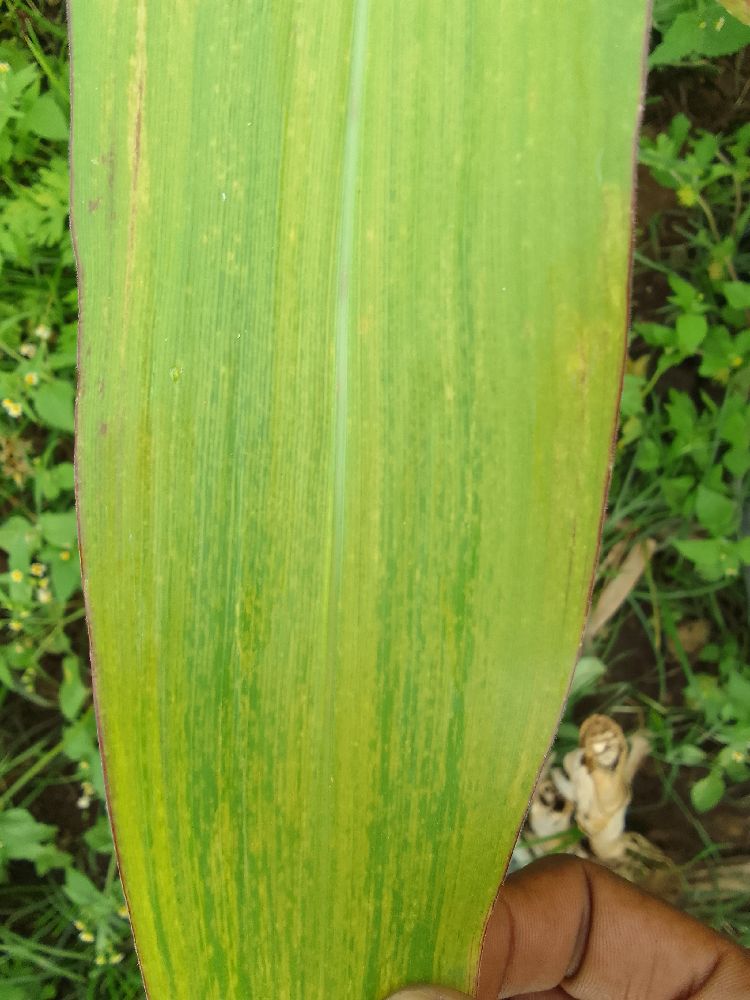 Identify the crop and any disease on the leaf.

maize, maize lethal necrosis
